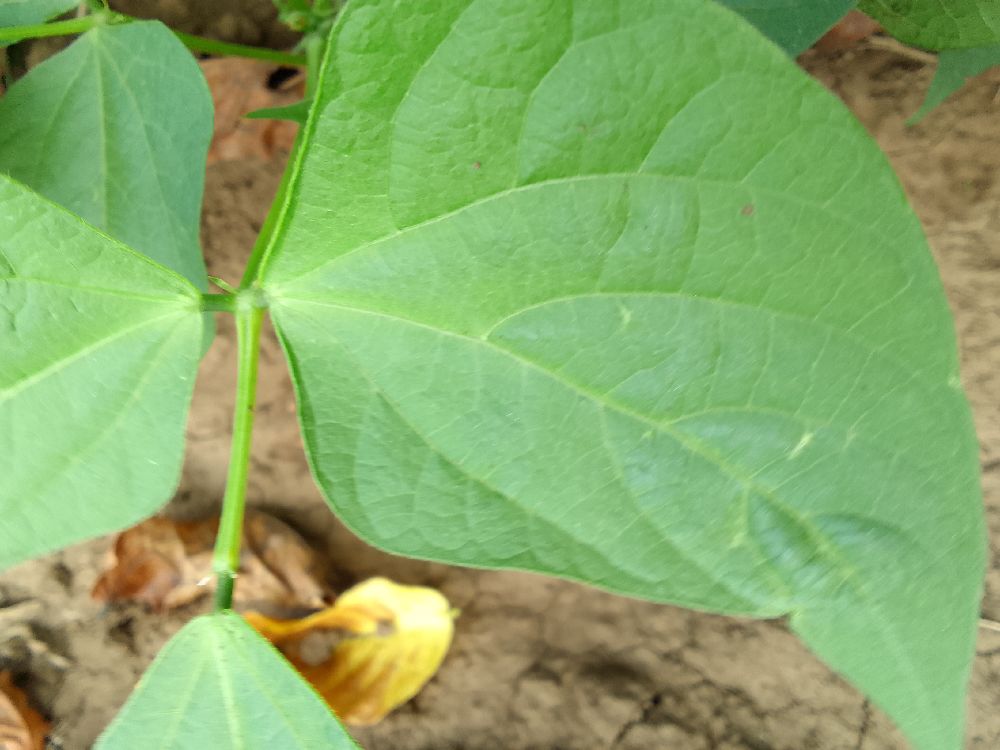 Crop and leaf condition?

common bean, healthy
